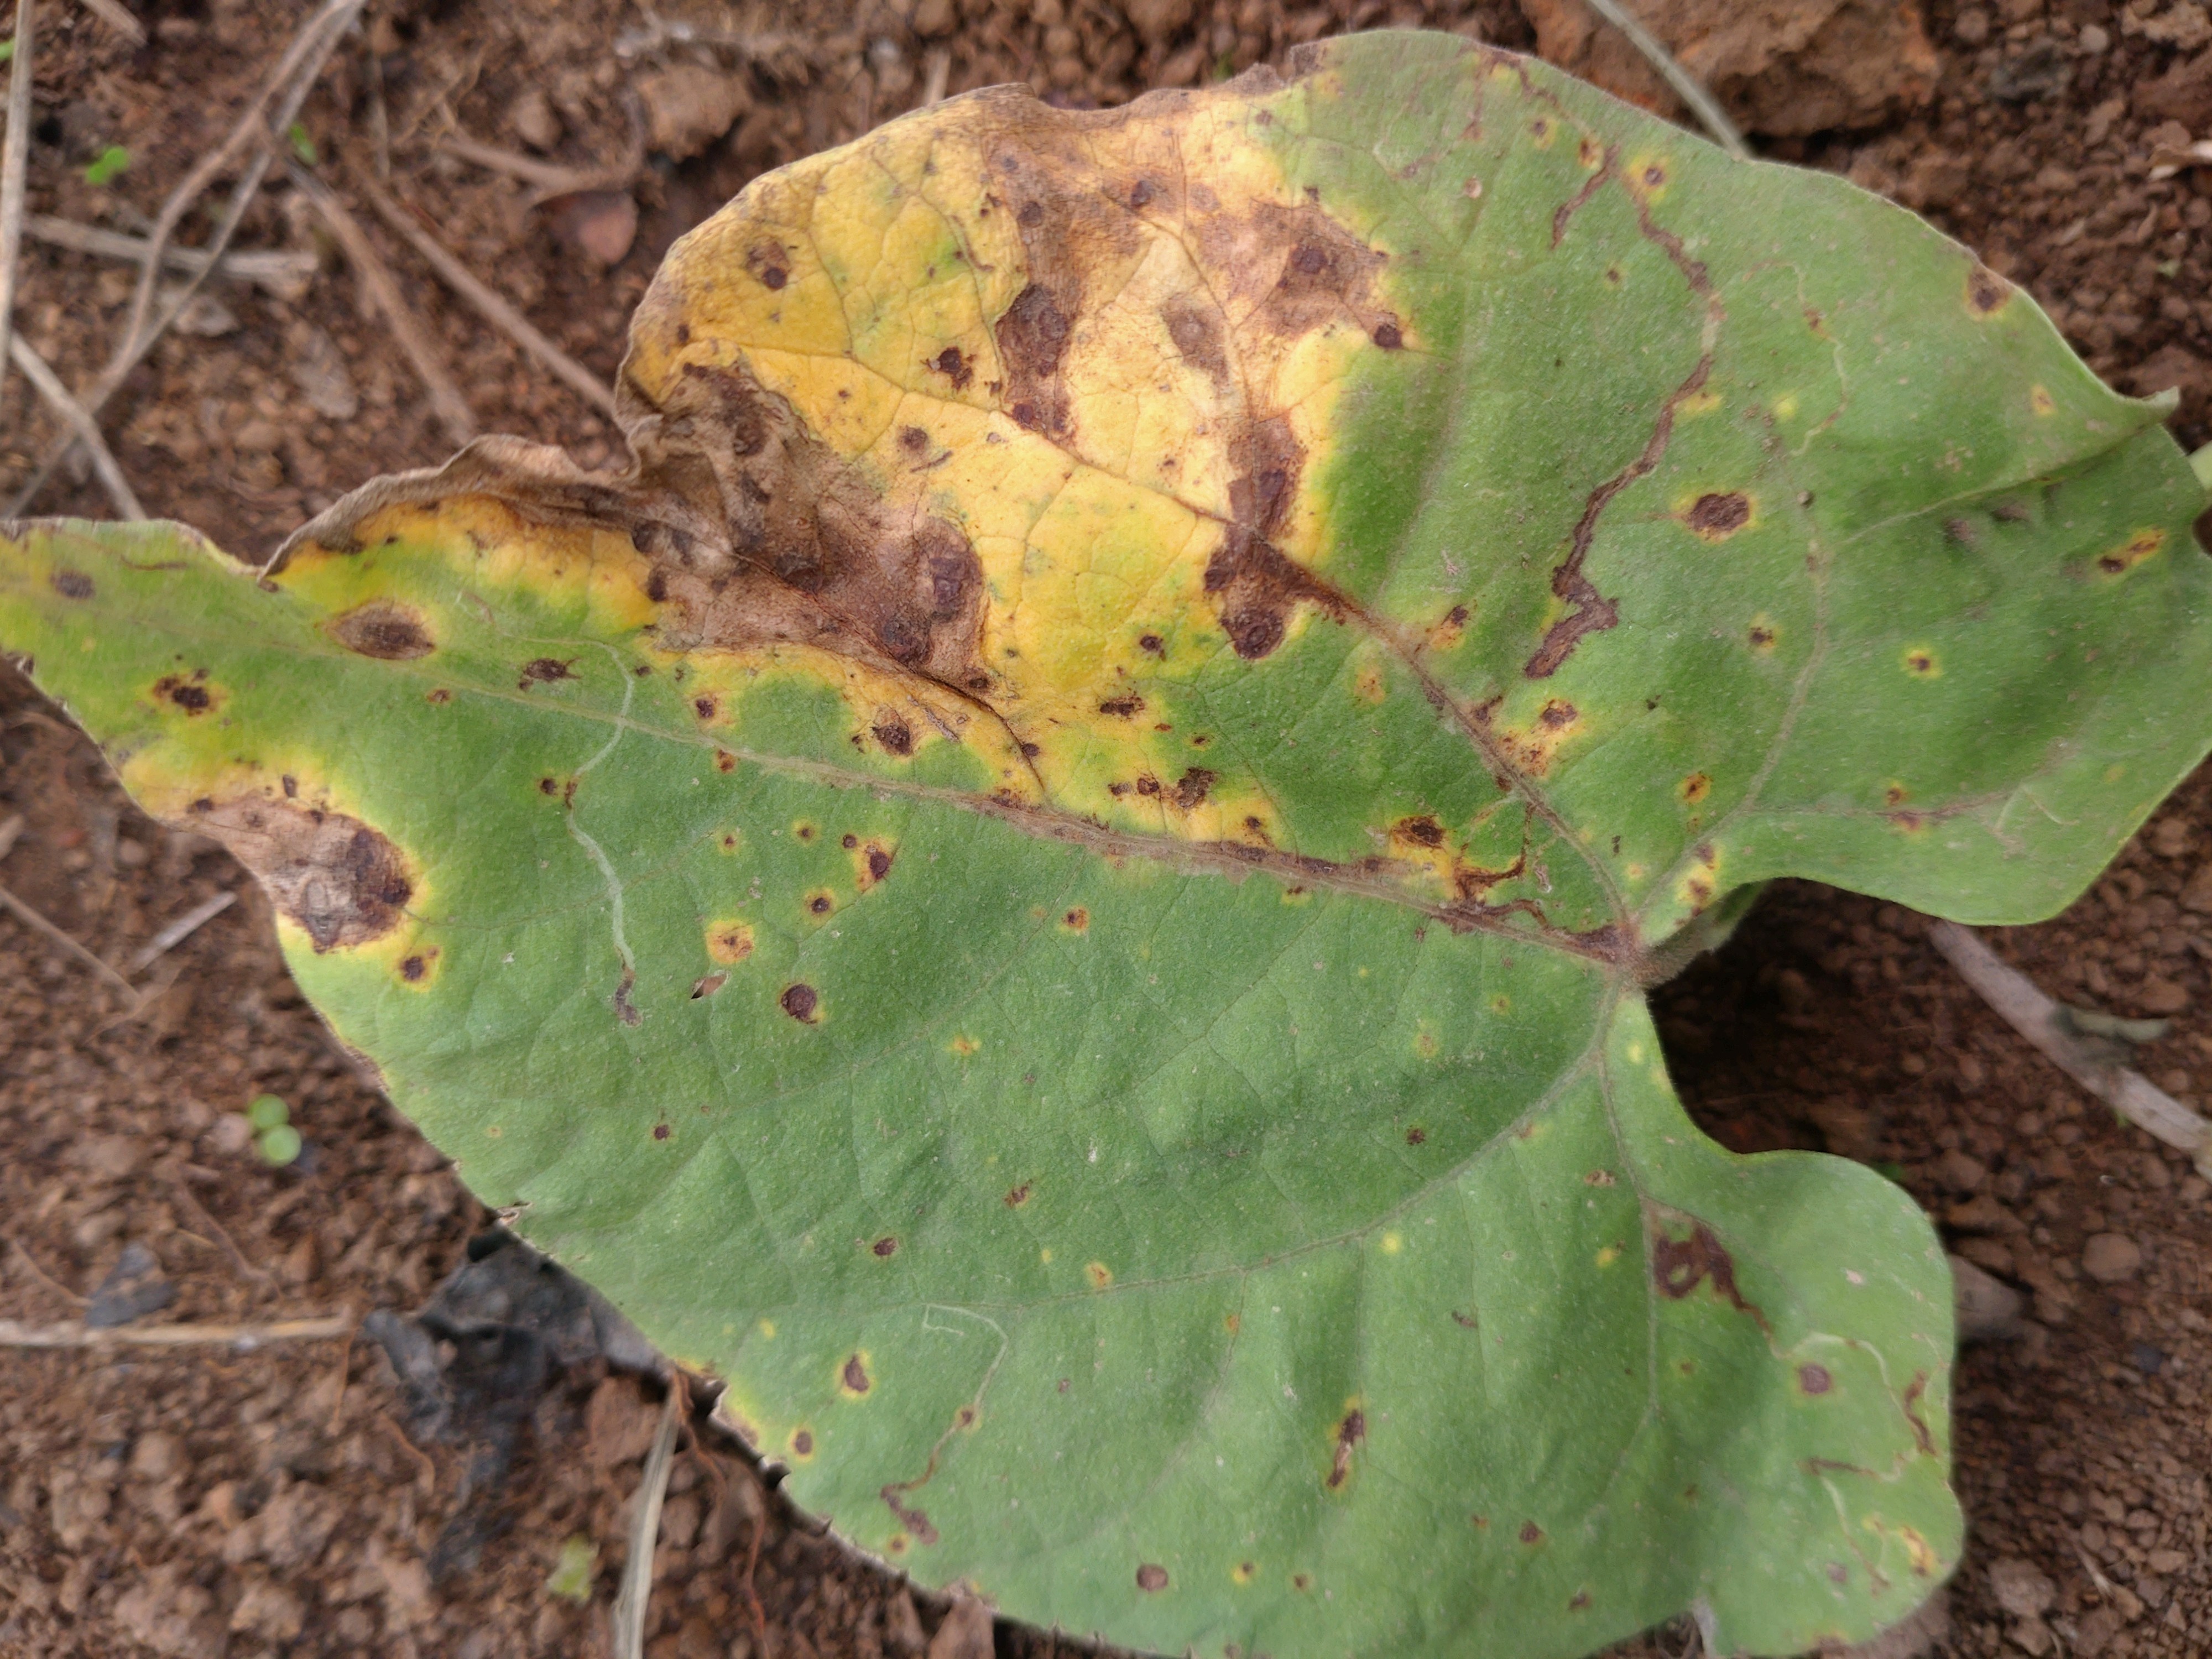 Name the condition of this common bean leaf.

rust
